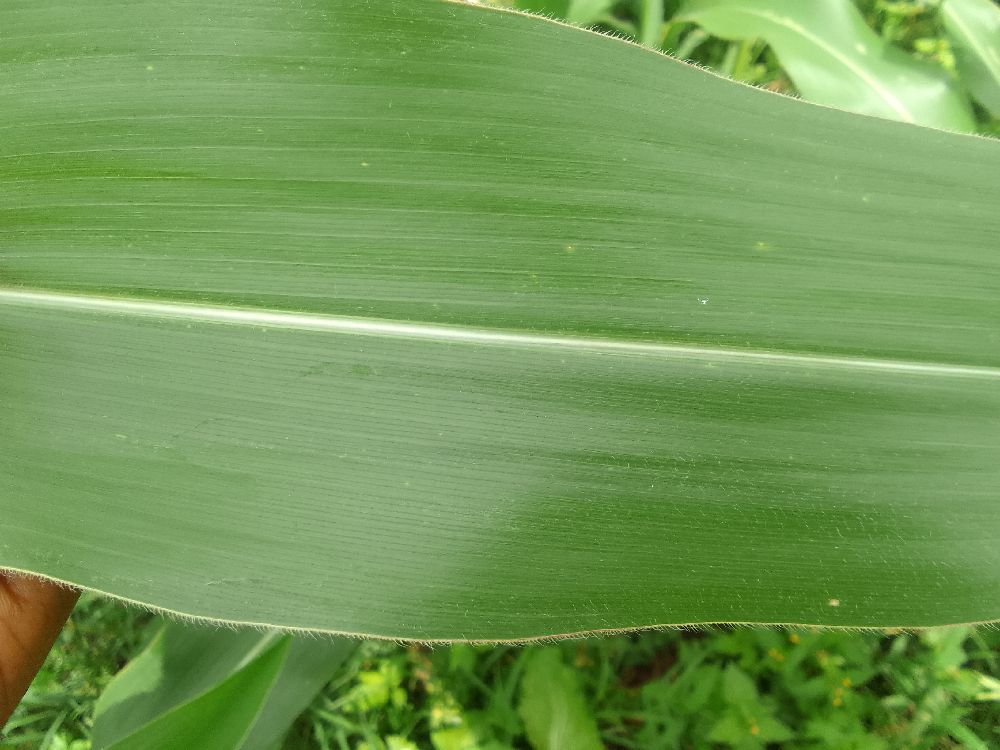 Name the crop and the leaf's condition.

maize, healthy
